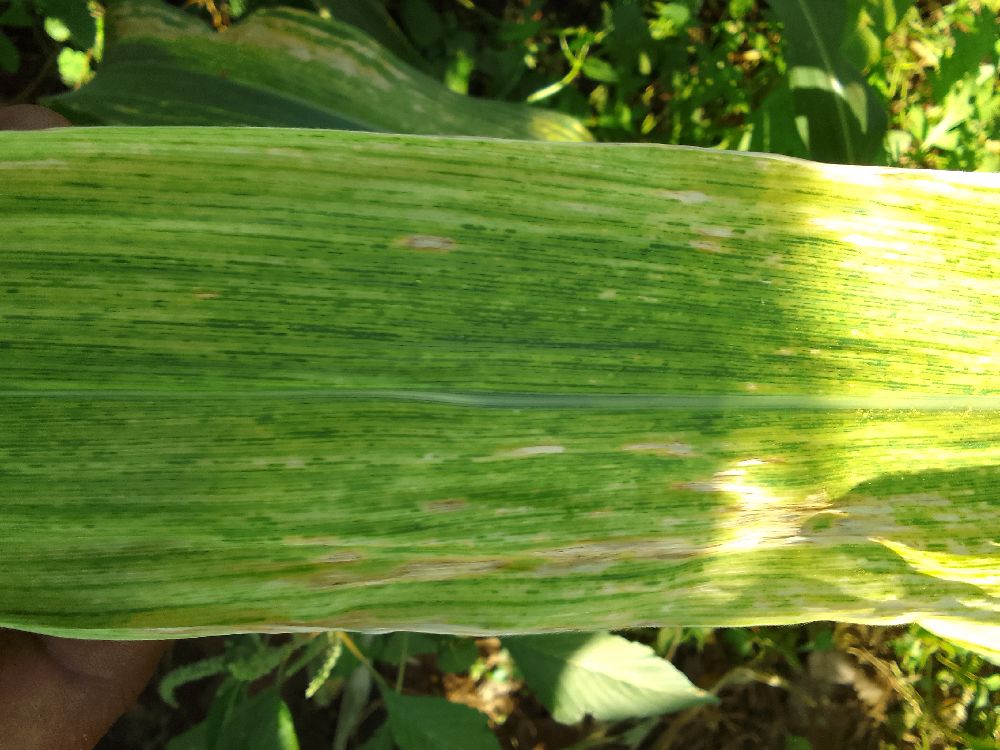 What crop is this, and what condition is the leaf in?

maize, maize lethal necrosis
